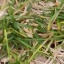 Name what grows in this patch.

grass
